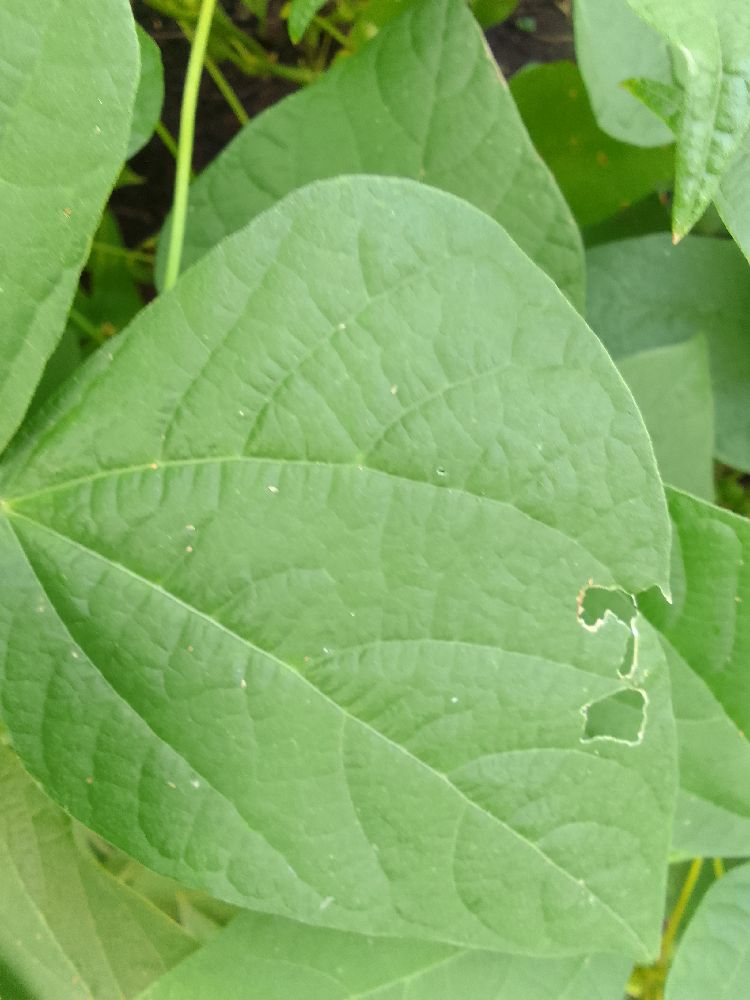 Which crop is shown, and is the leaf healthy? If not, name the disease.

common bean, healthy
